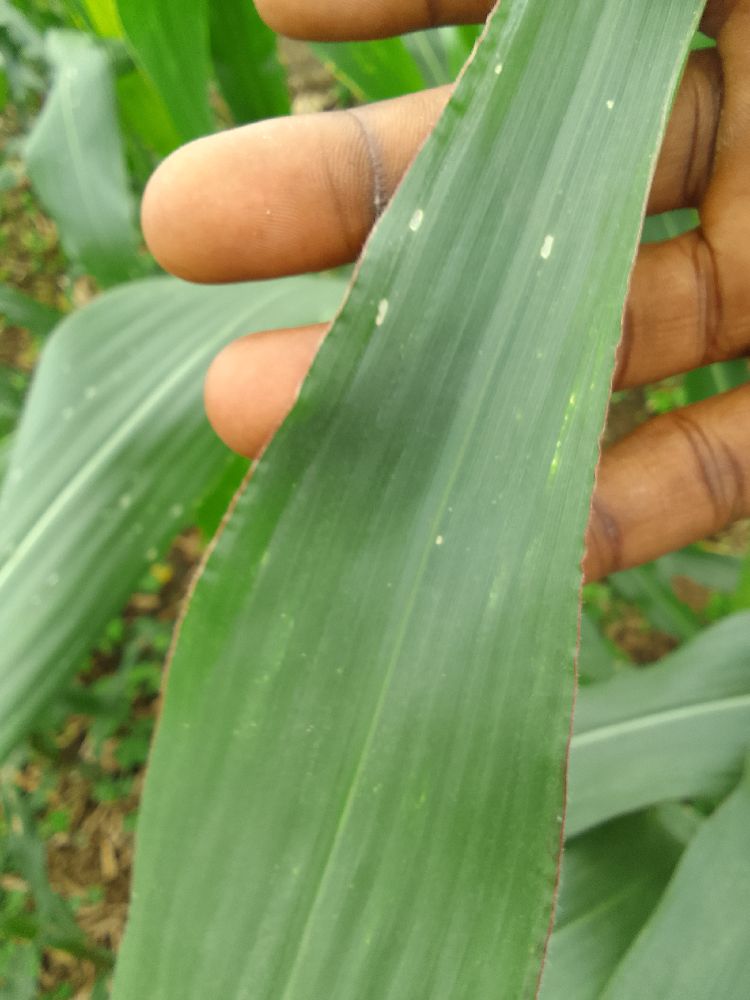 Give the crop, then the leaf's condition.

maize, healthy
